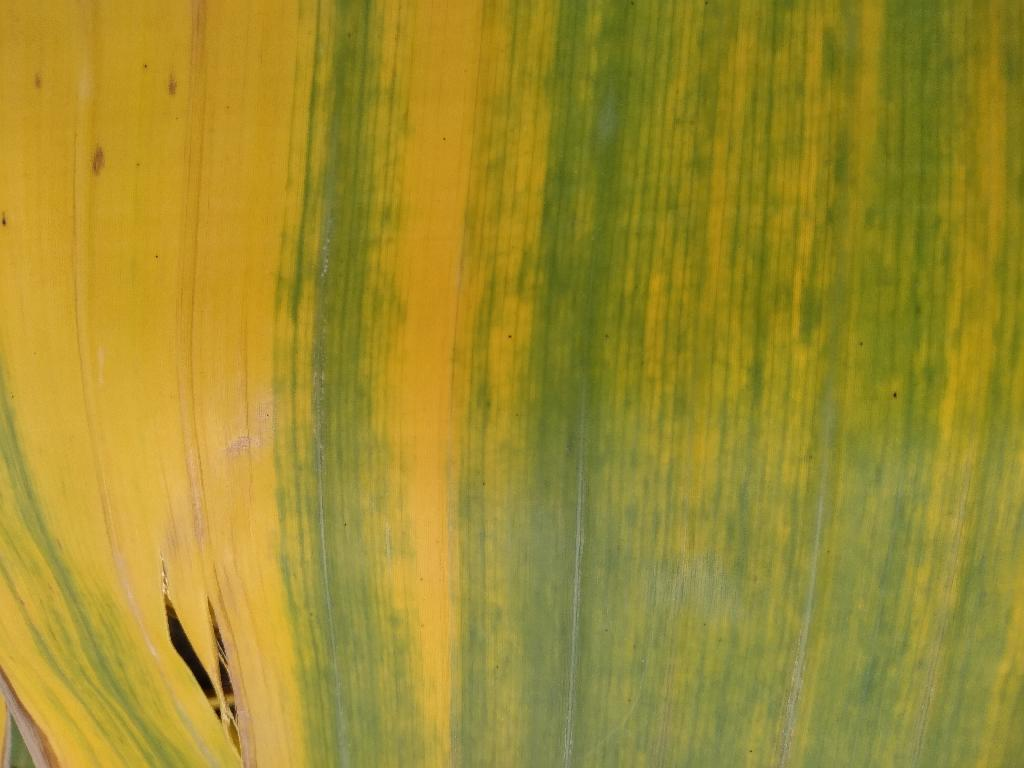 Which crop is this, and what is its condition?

banana, fusarium wilt race 1
